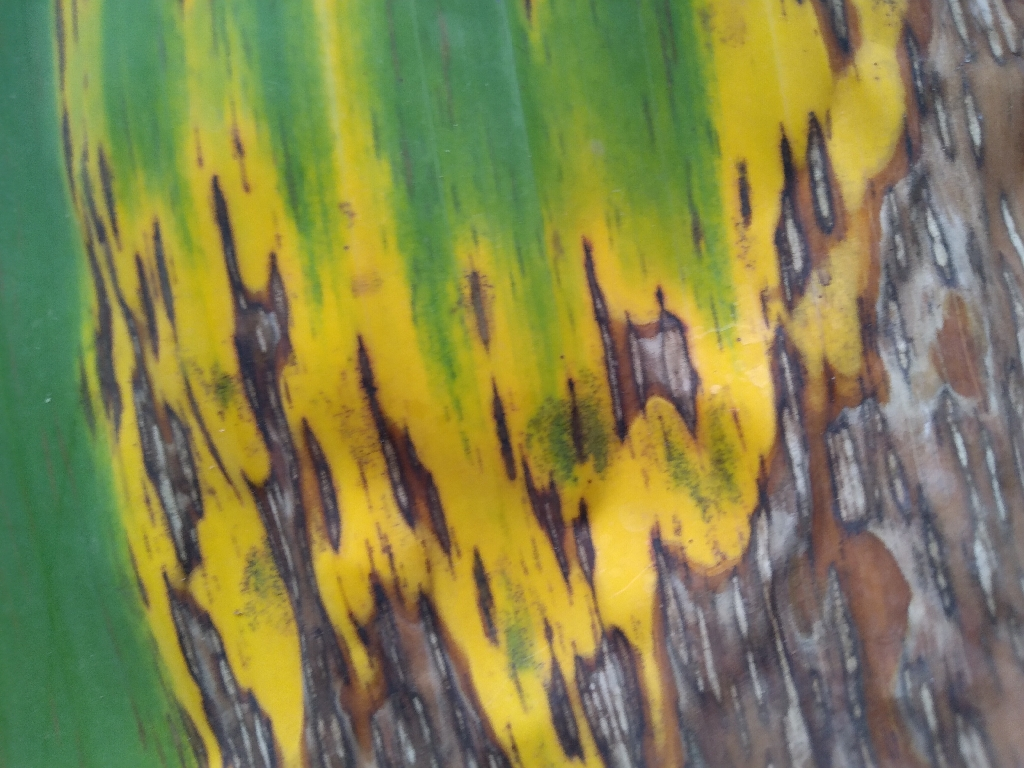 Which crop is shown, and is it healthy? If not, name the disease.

banana, black sigatoka
